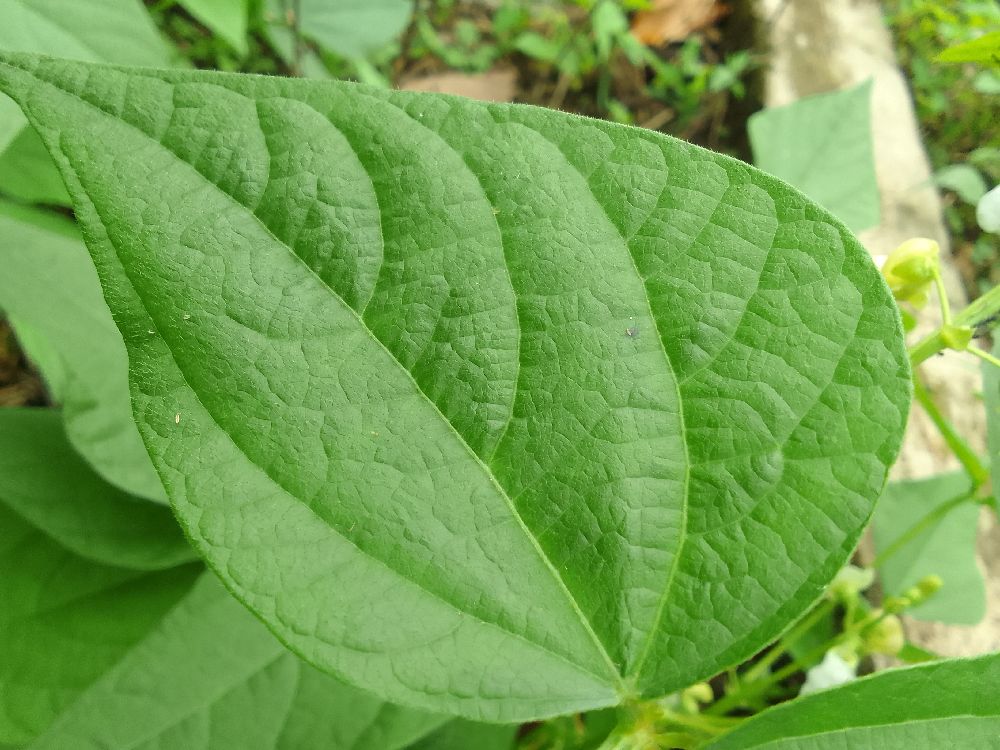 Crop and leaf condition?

common bean, healthy
